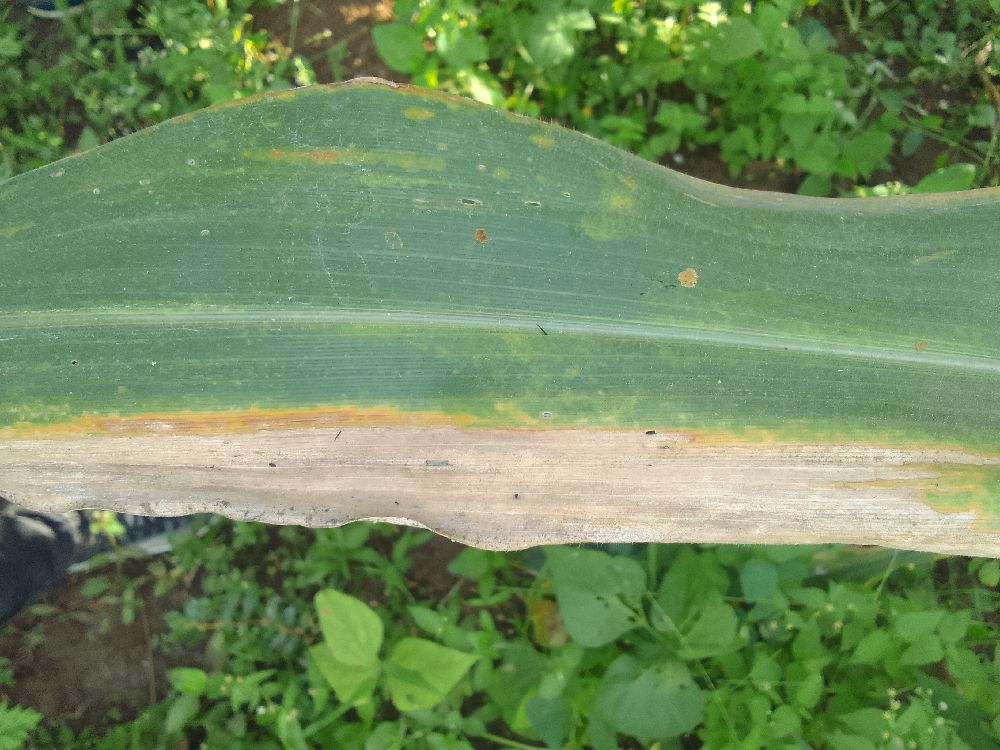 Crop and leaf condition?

maize, maize lethal necrosis
